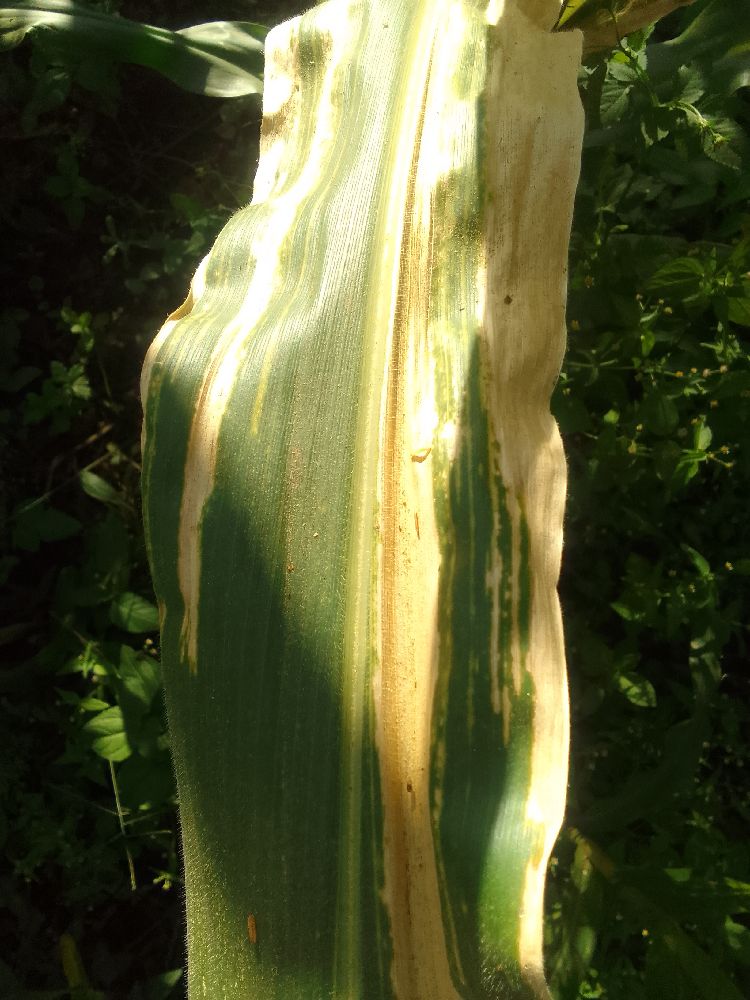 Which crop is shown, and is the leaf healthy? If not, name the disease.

maize, maize lethal necrosis
